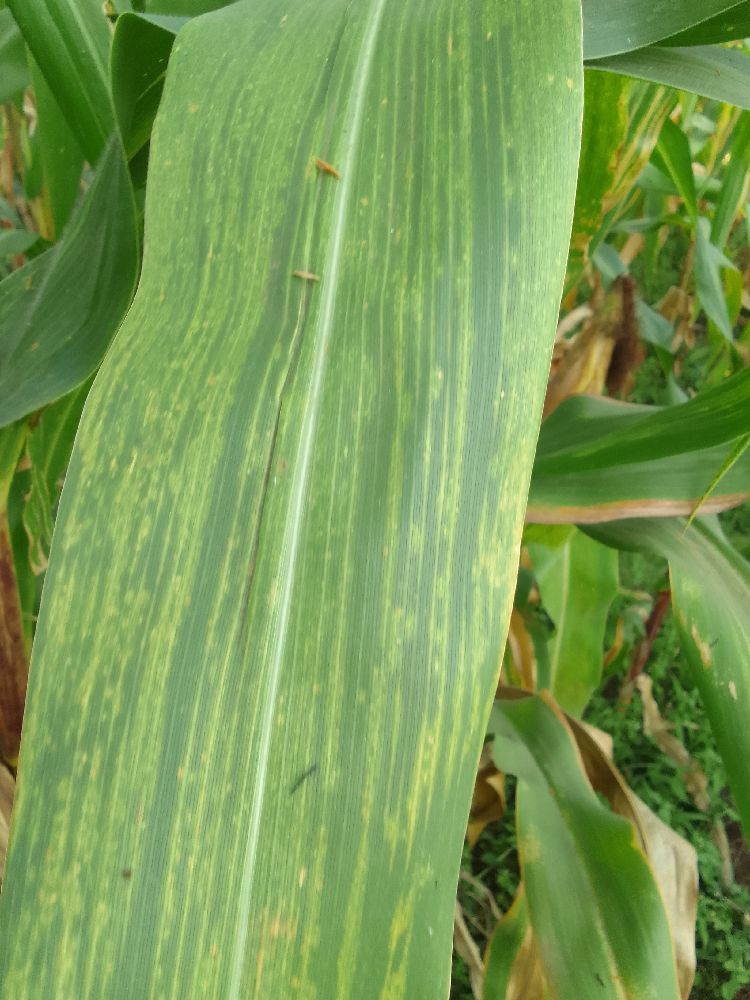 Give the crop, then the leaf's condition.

maize, maize lethal necrosis
